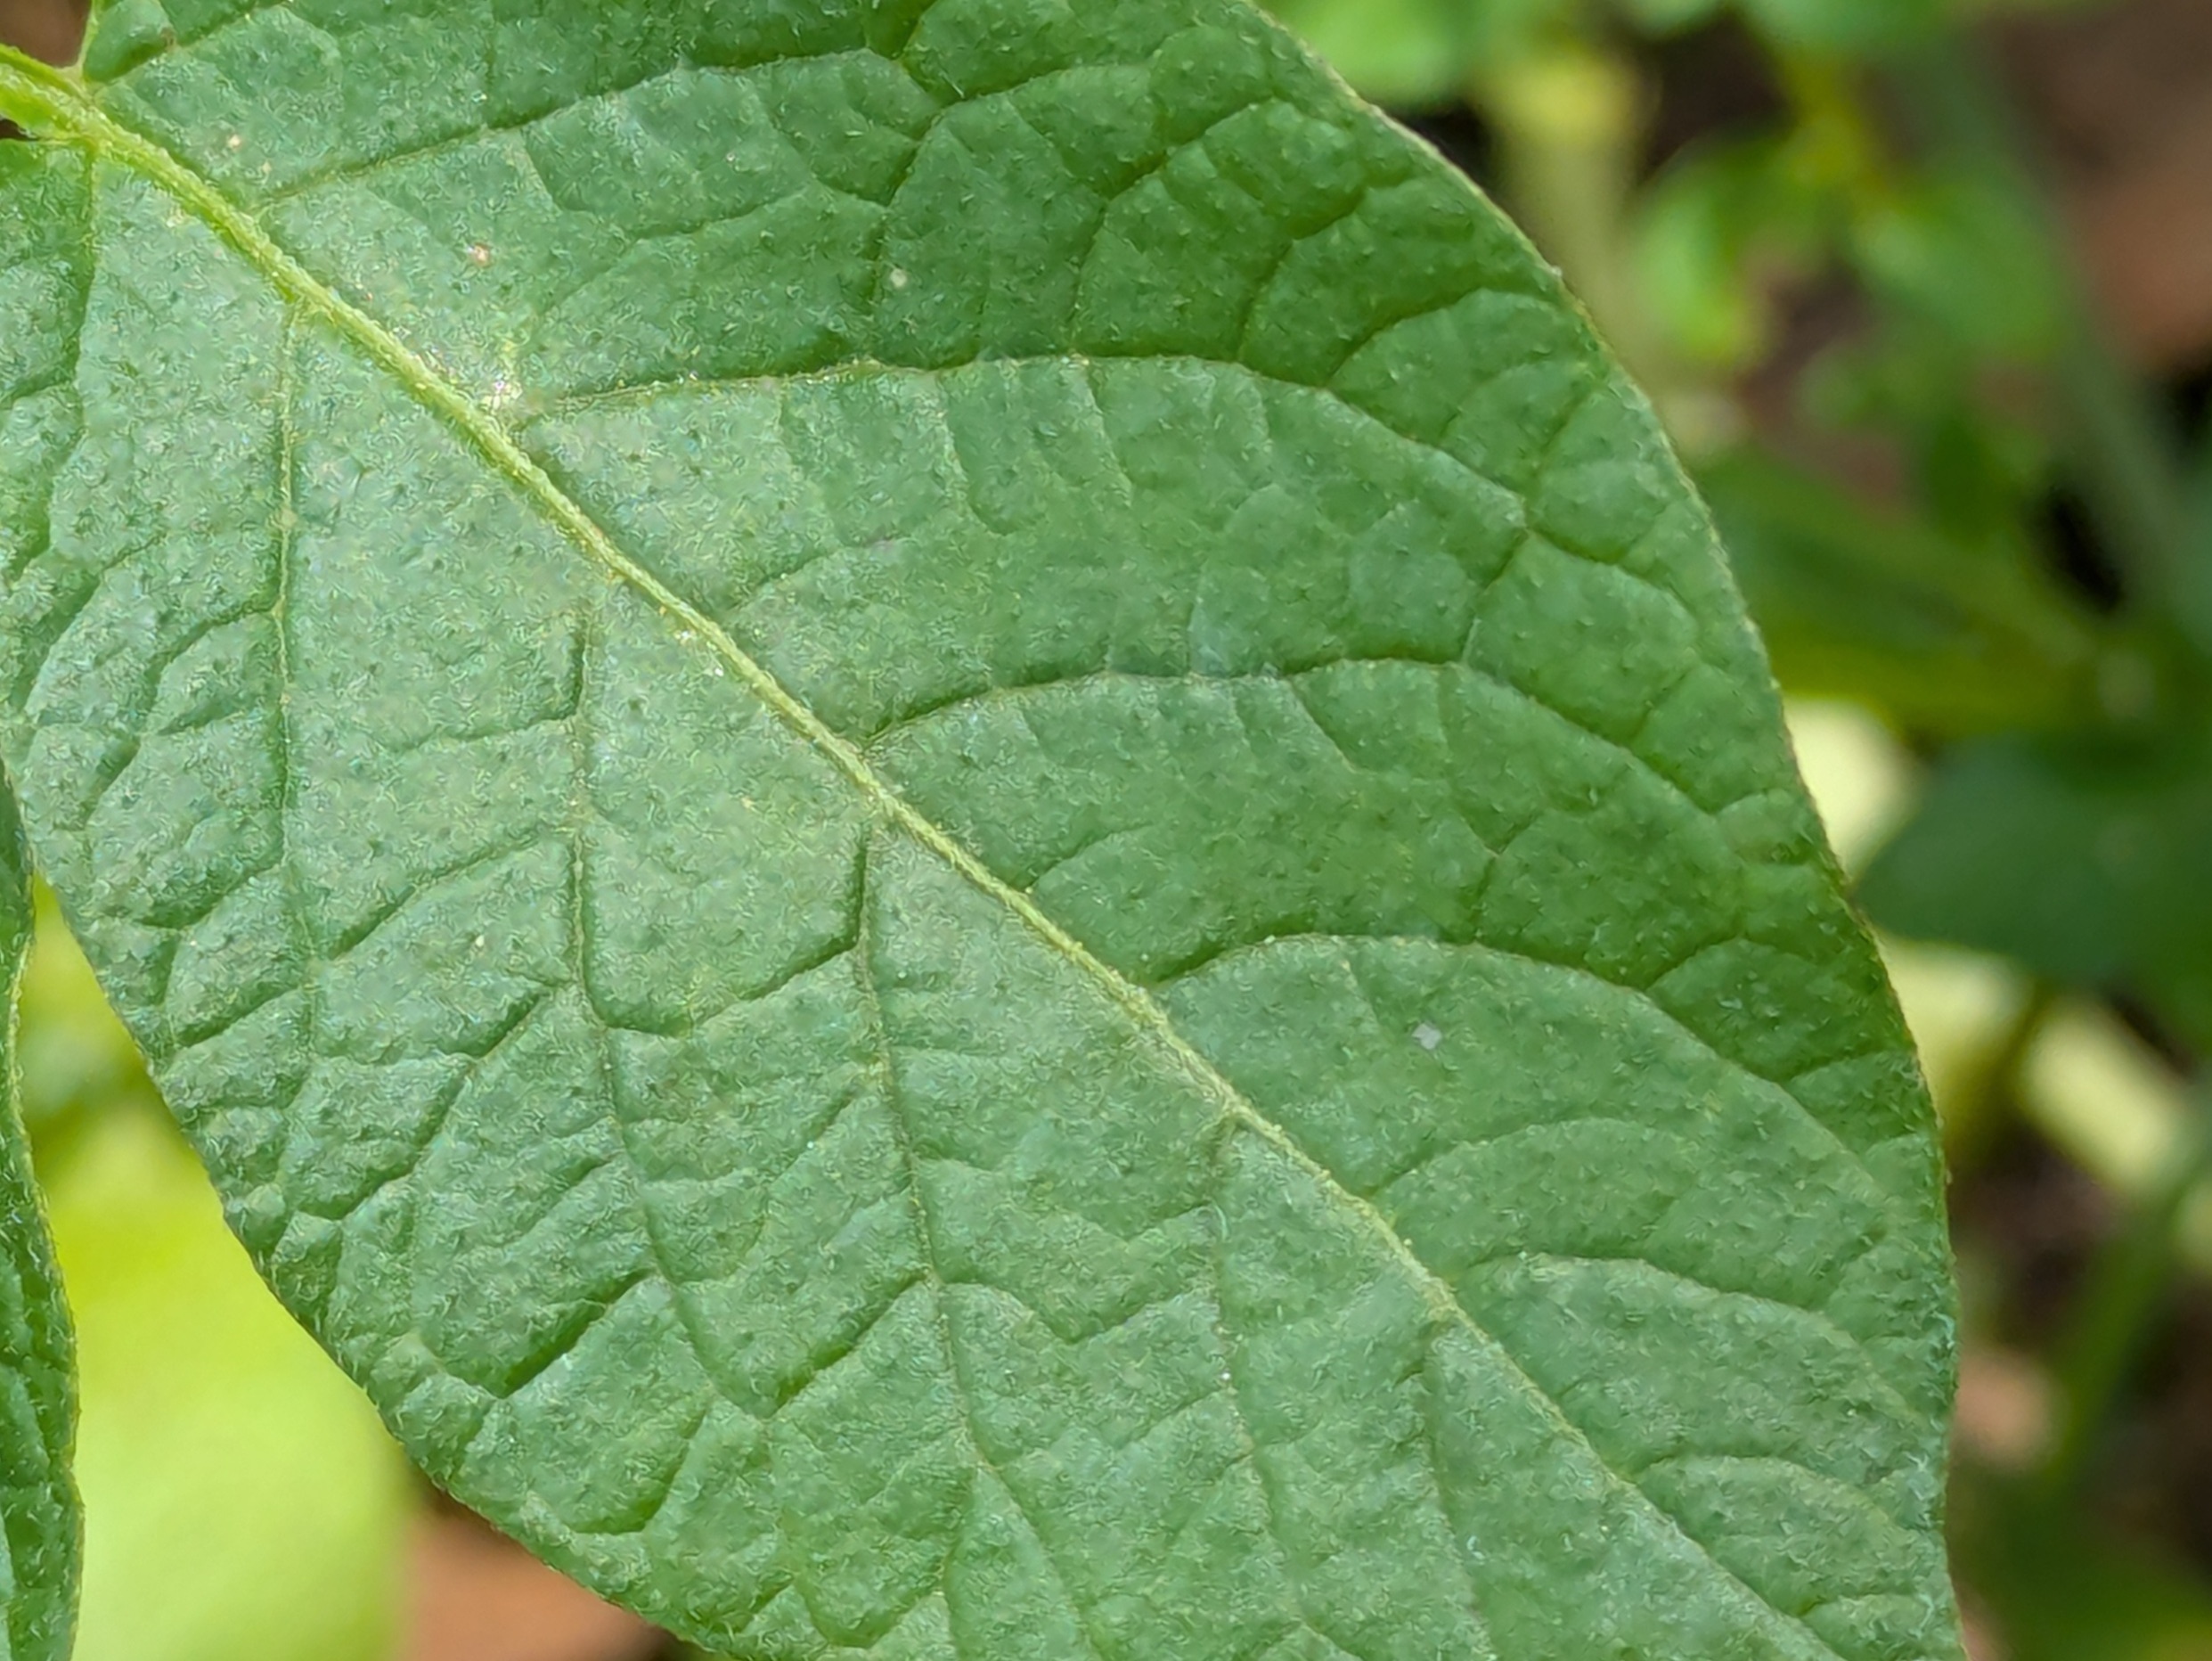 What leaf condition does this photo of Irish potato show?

healthy
